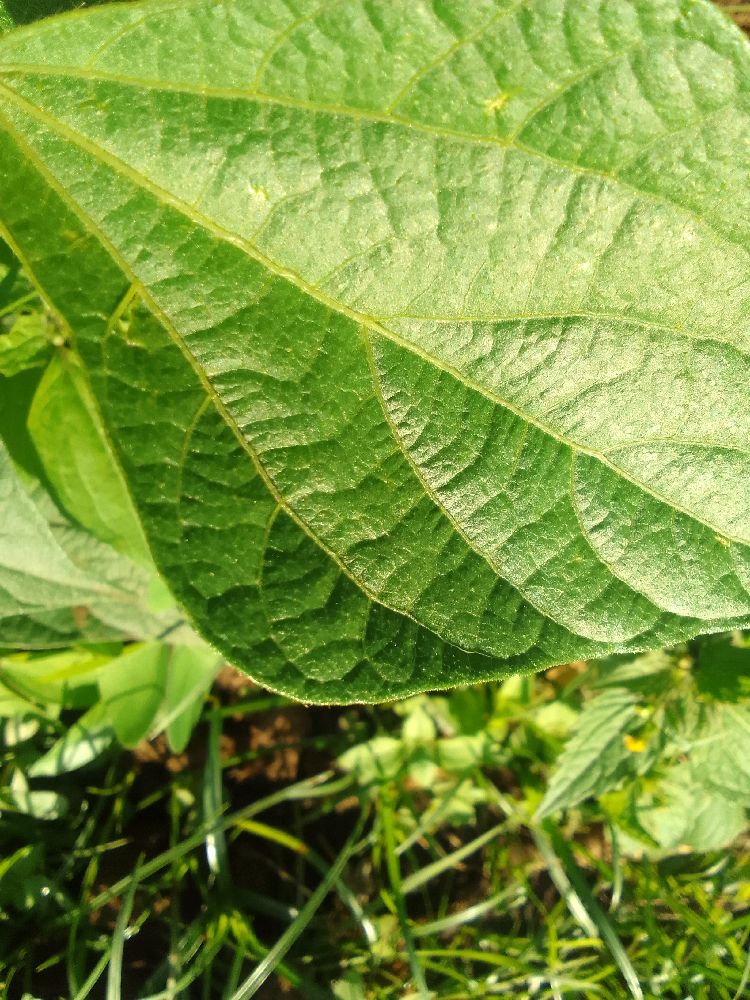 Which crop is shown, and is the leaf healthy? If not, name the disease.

common bean, healthy
